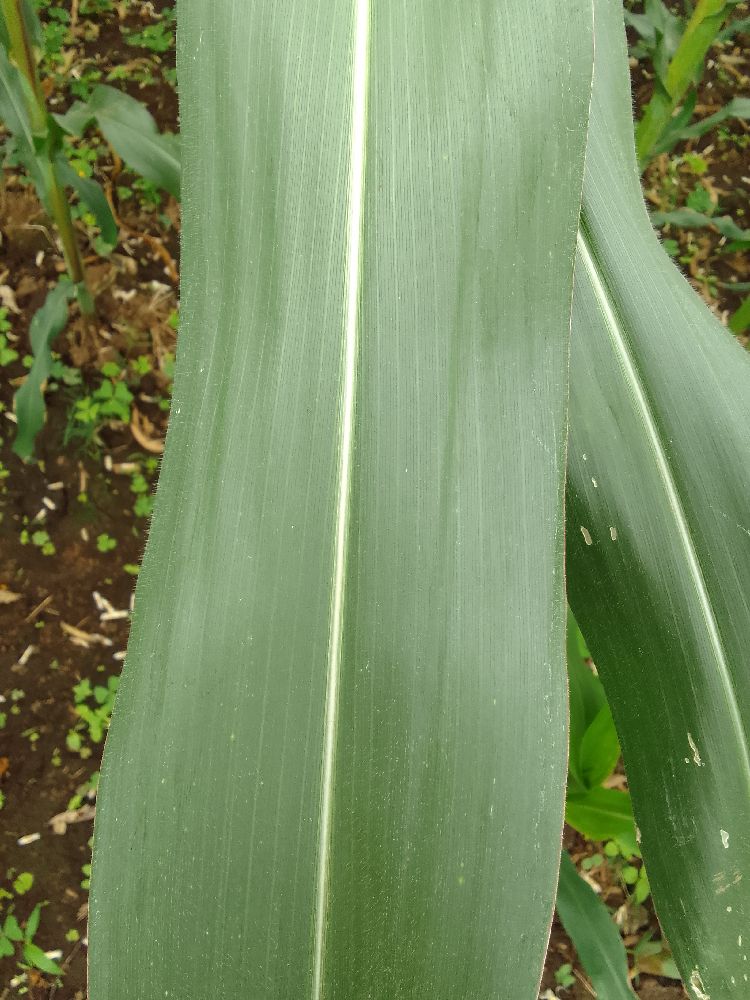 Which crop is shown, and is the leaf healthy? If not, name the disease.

maize, healthy
